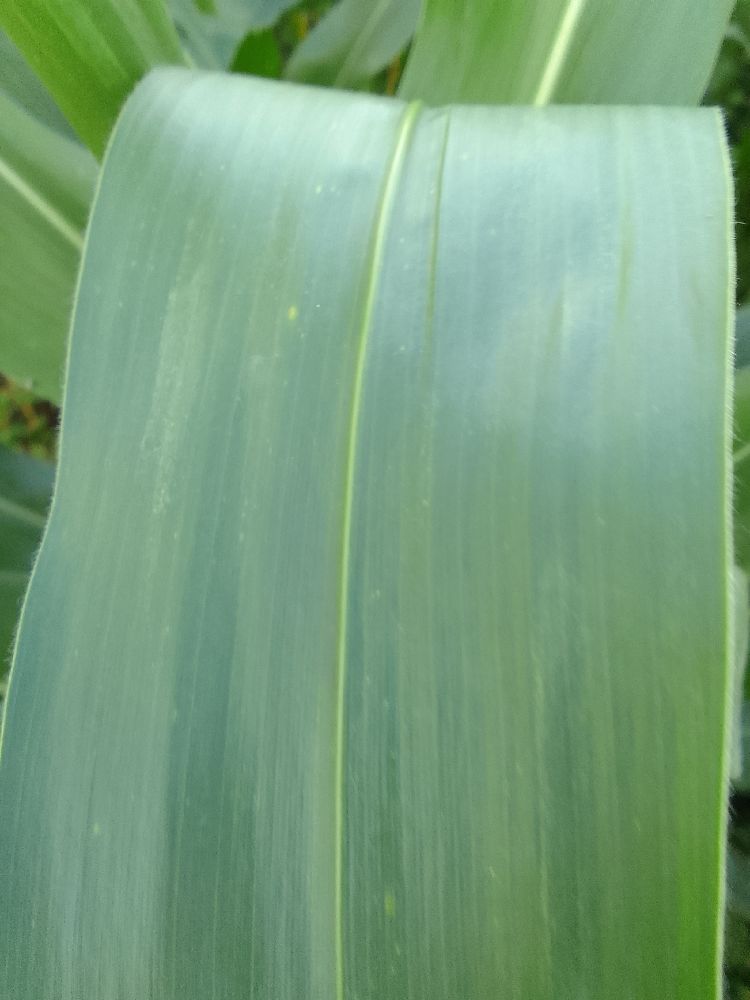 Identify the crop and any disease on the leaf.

maize, healthy
